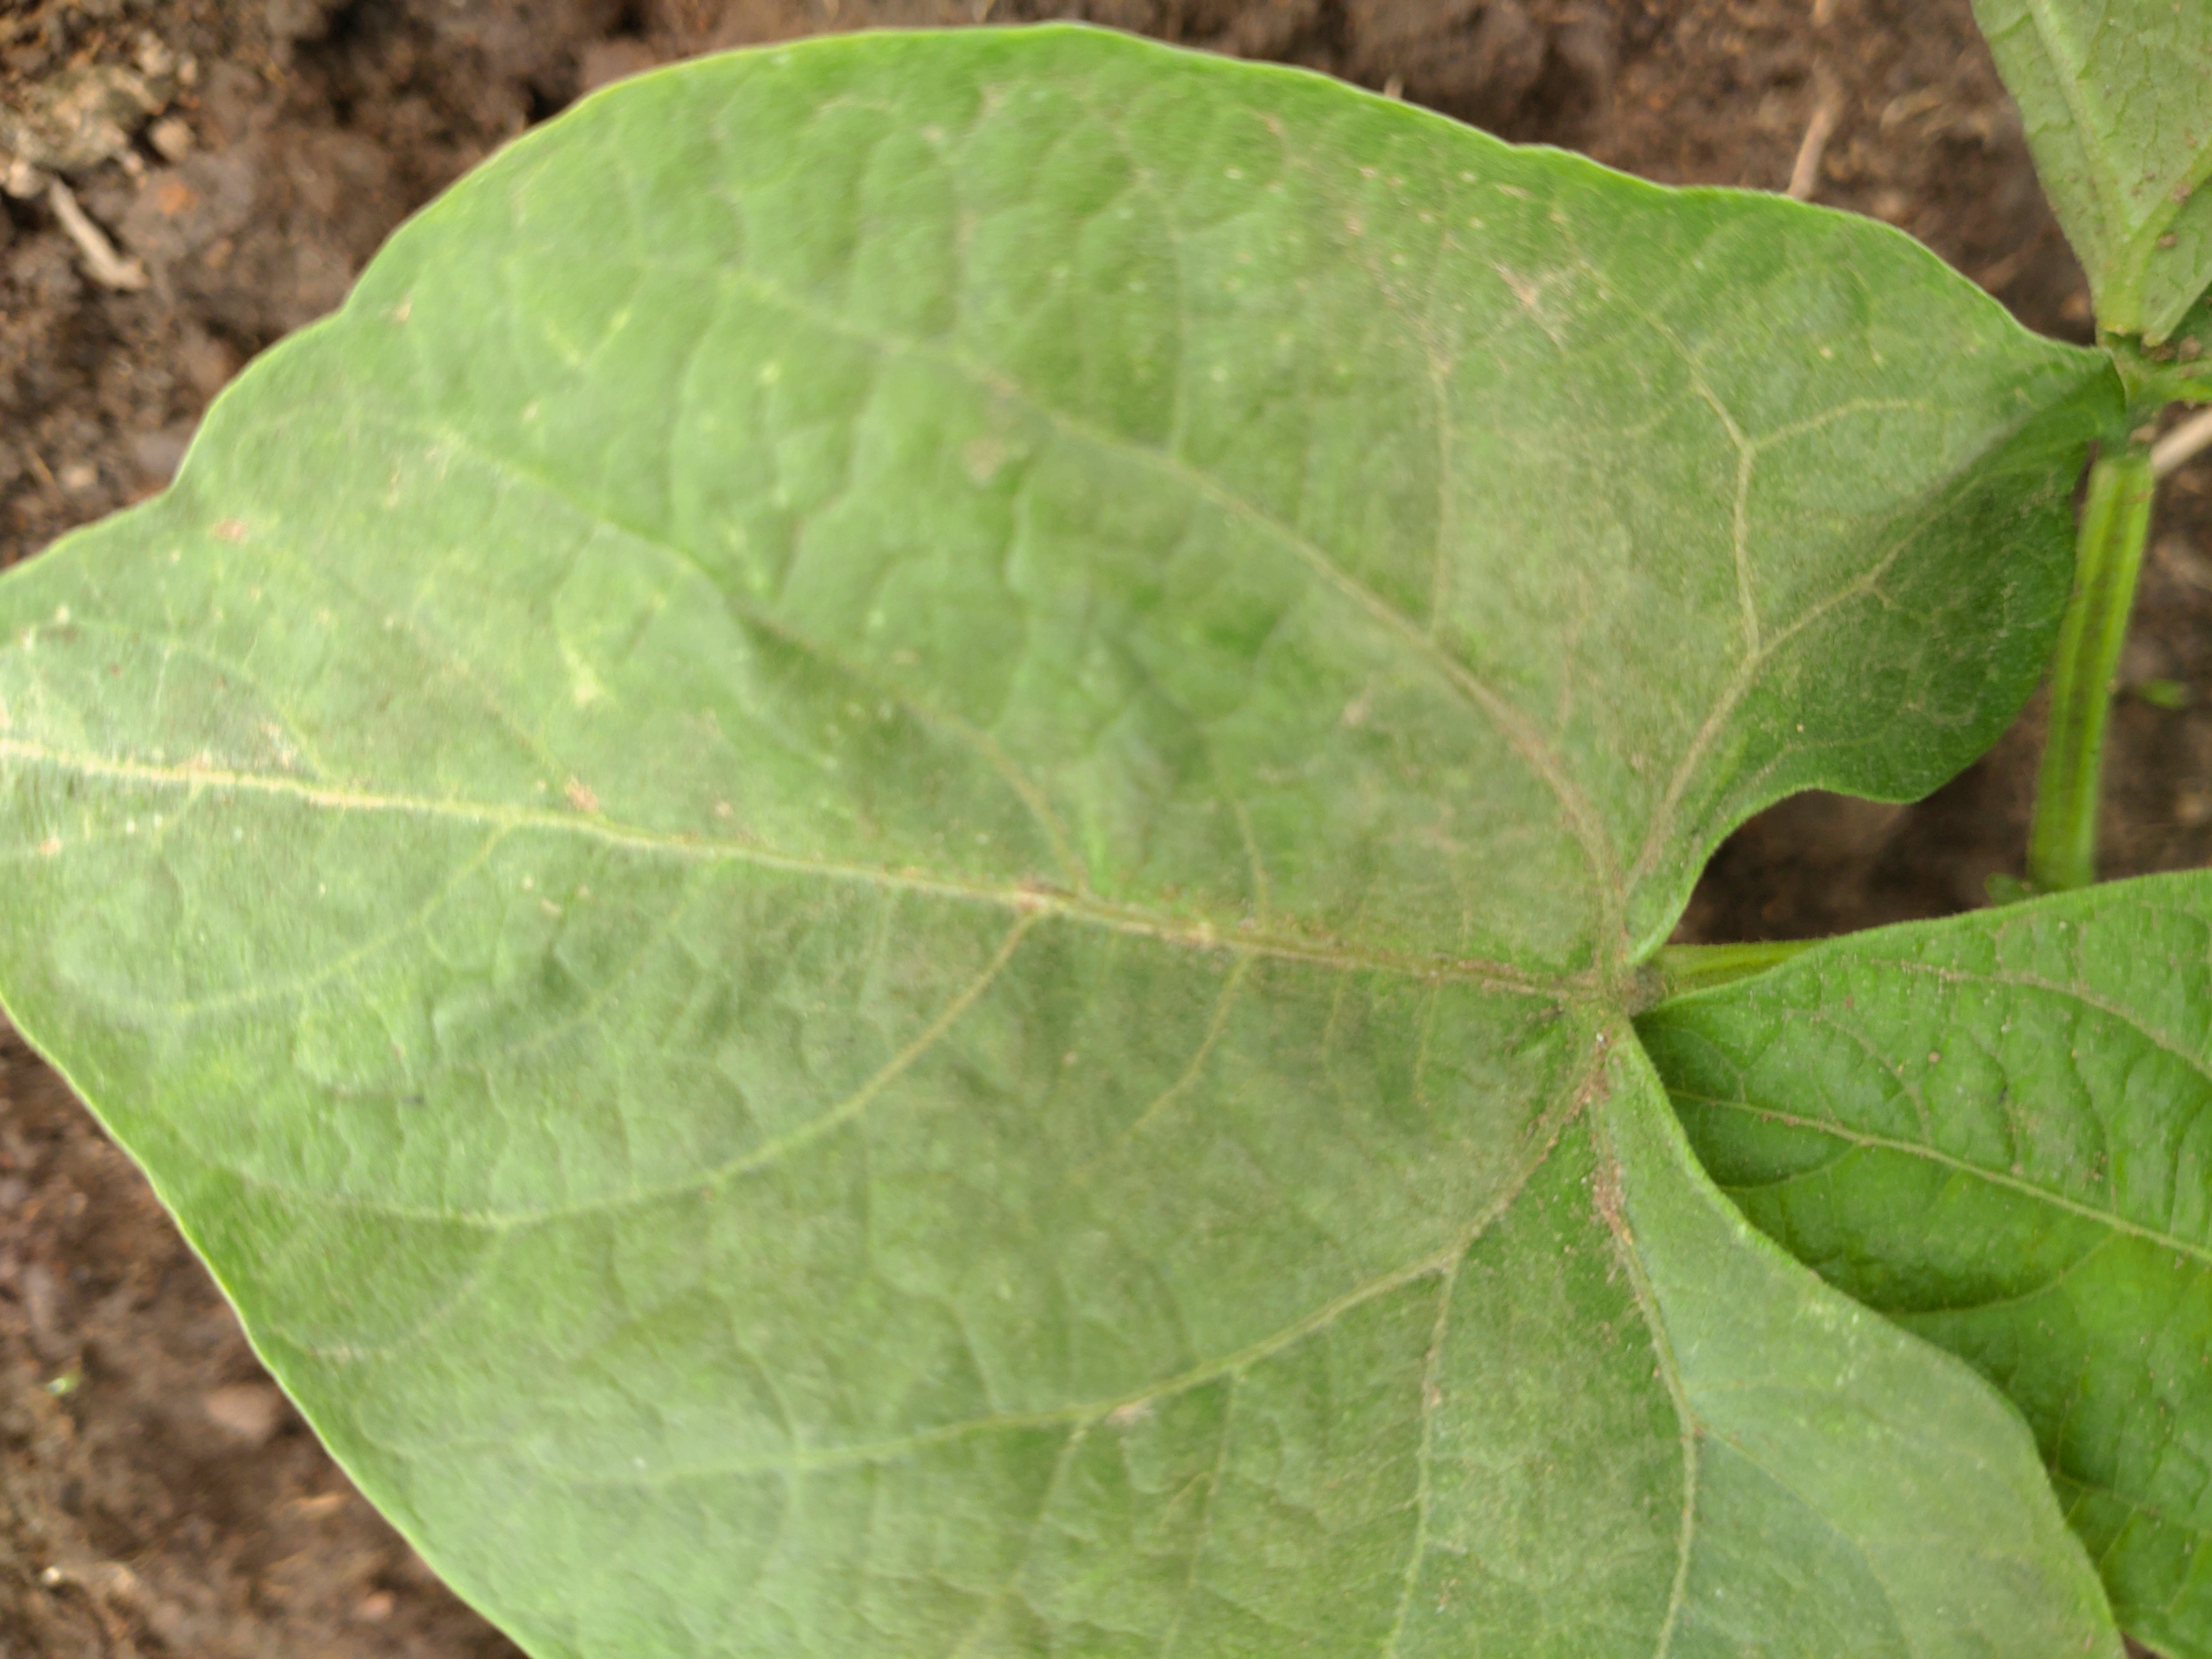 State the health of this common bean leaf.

healthy
